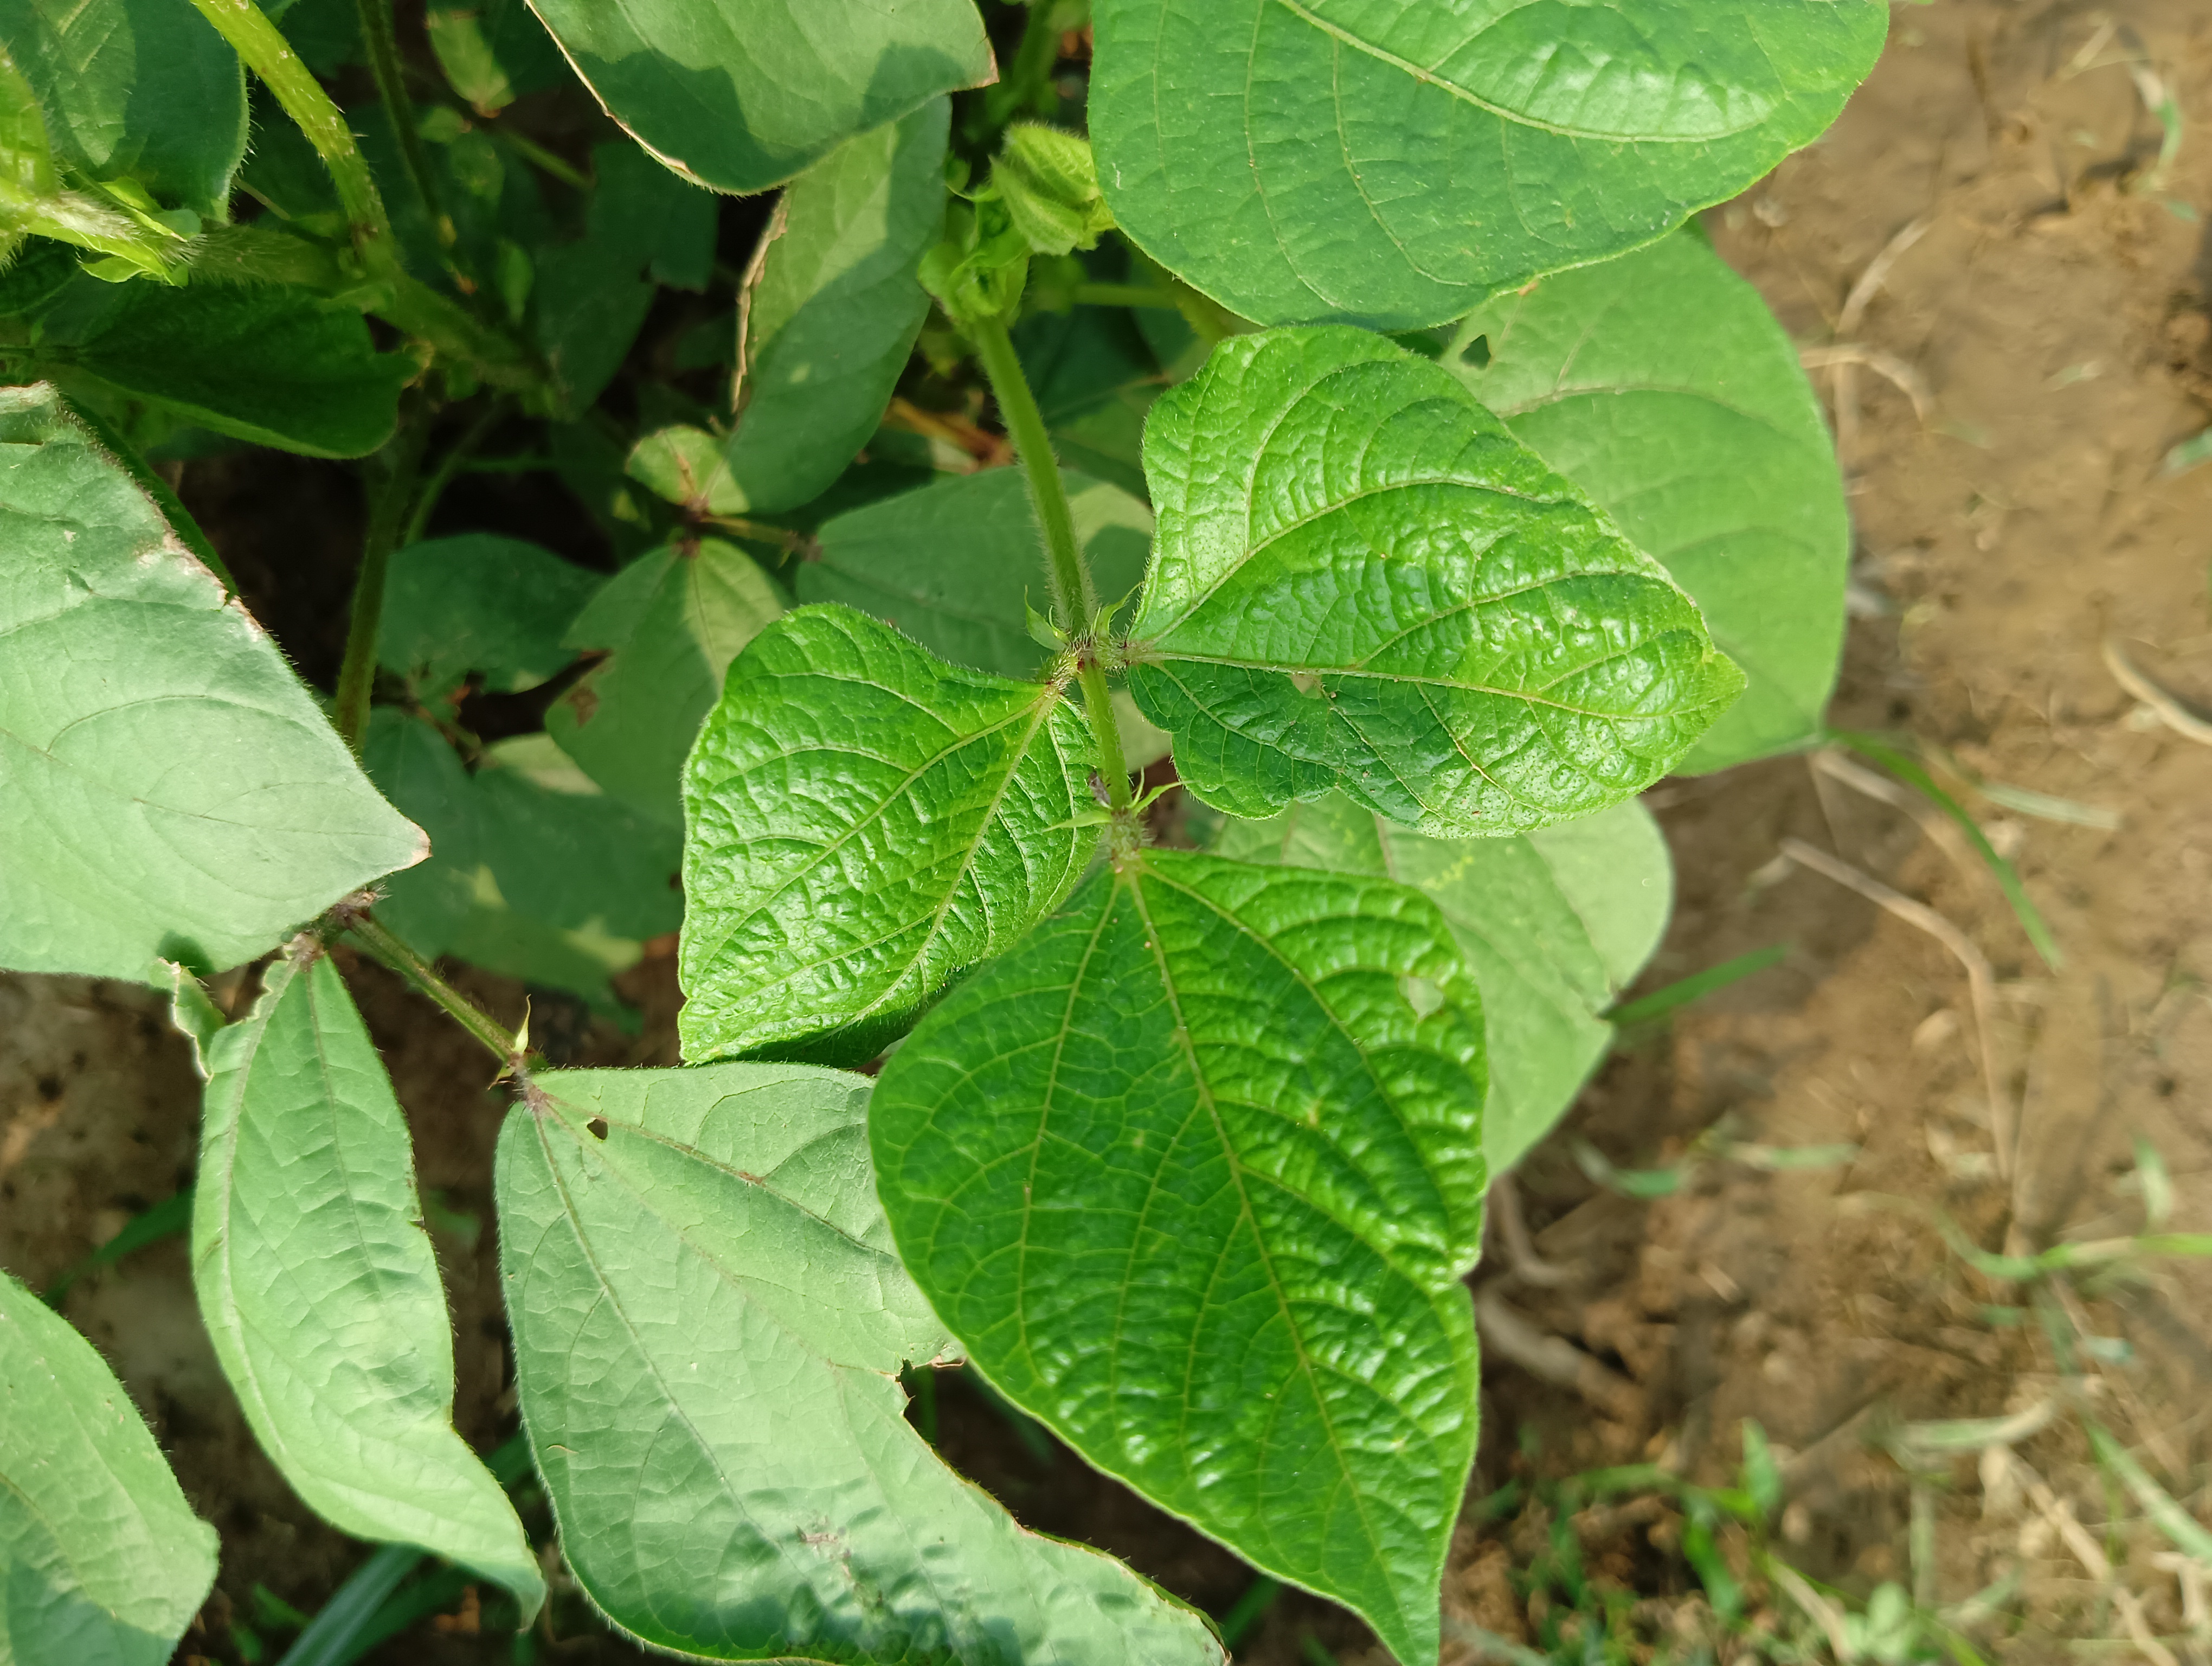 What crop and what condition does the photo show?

mungbean, healthy
